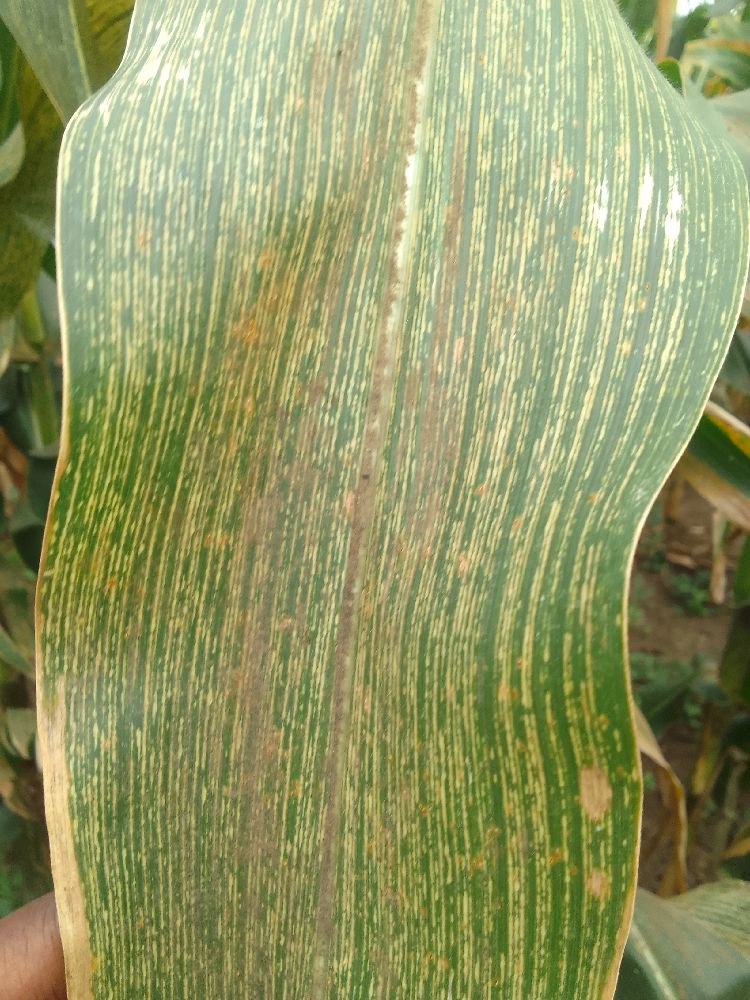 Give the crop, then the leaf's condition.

maize, maize streak virus
